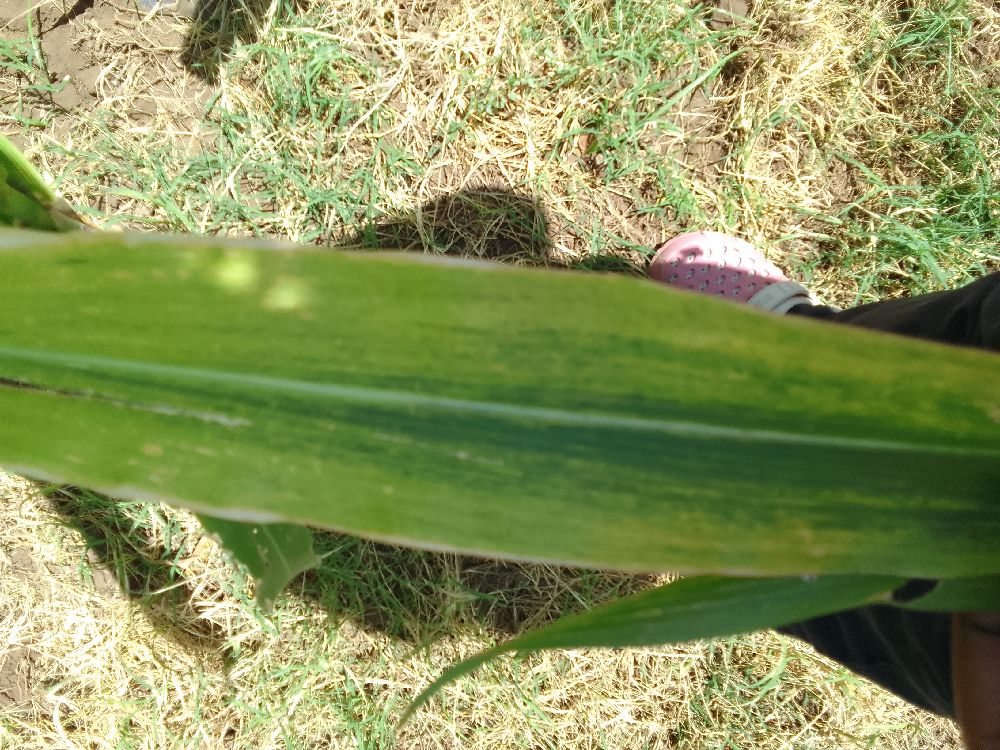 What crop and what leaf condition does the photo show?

maize, maize lethal necrosis
